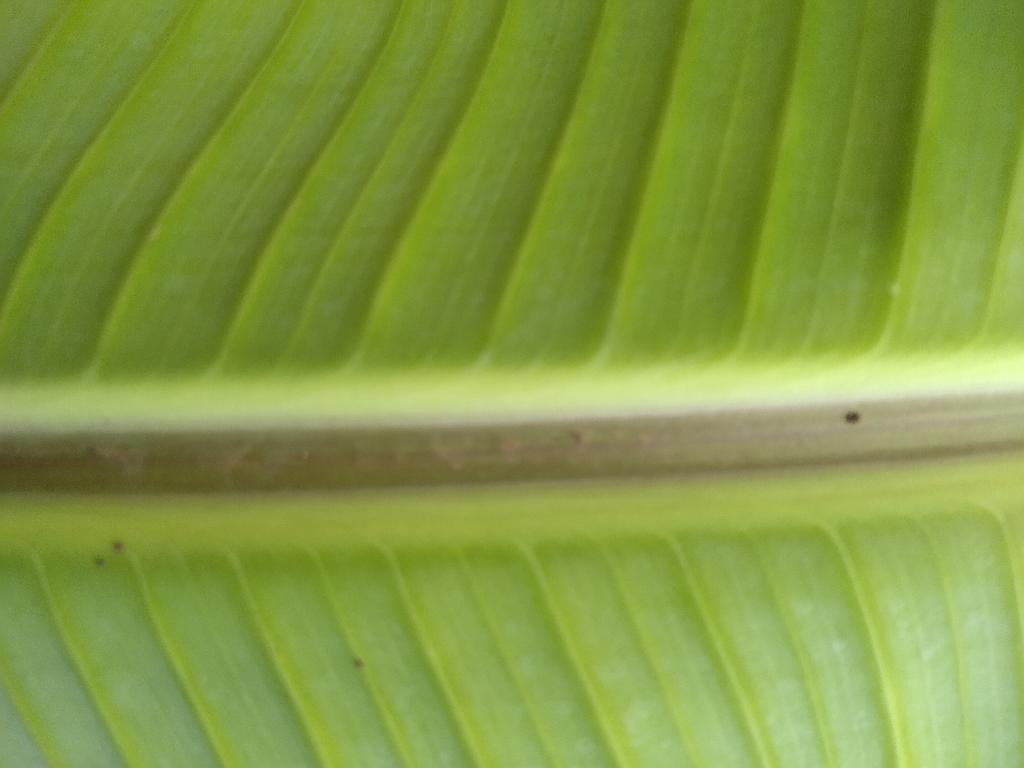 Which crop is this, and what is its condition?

banana, healthy
